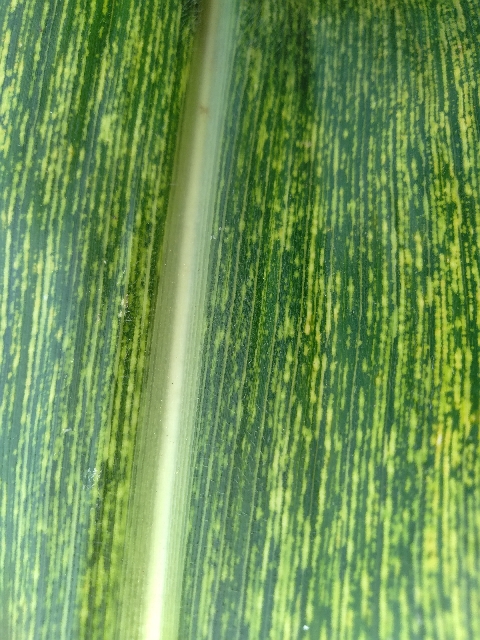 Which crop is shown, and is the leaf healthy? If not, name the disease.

maize, maize streak virus
